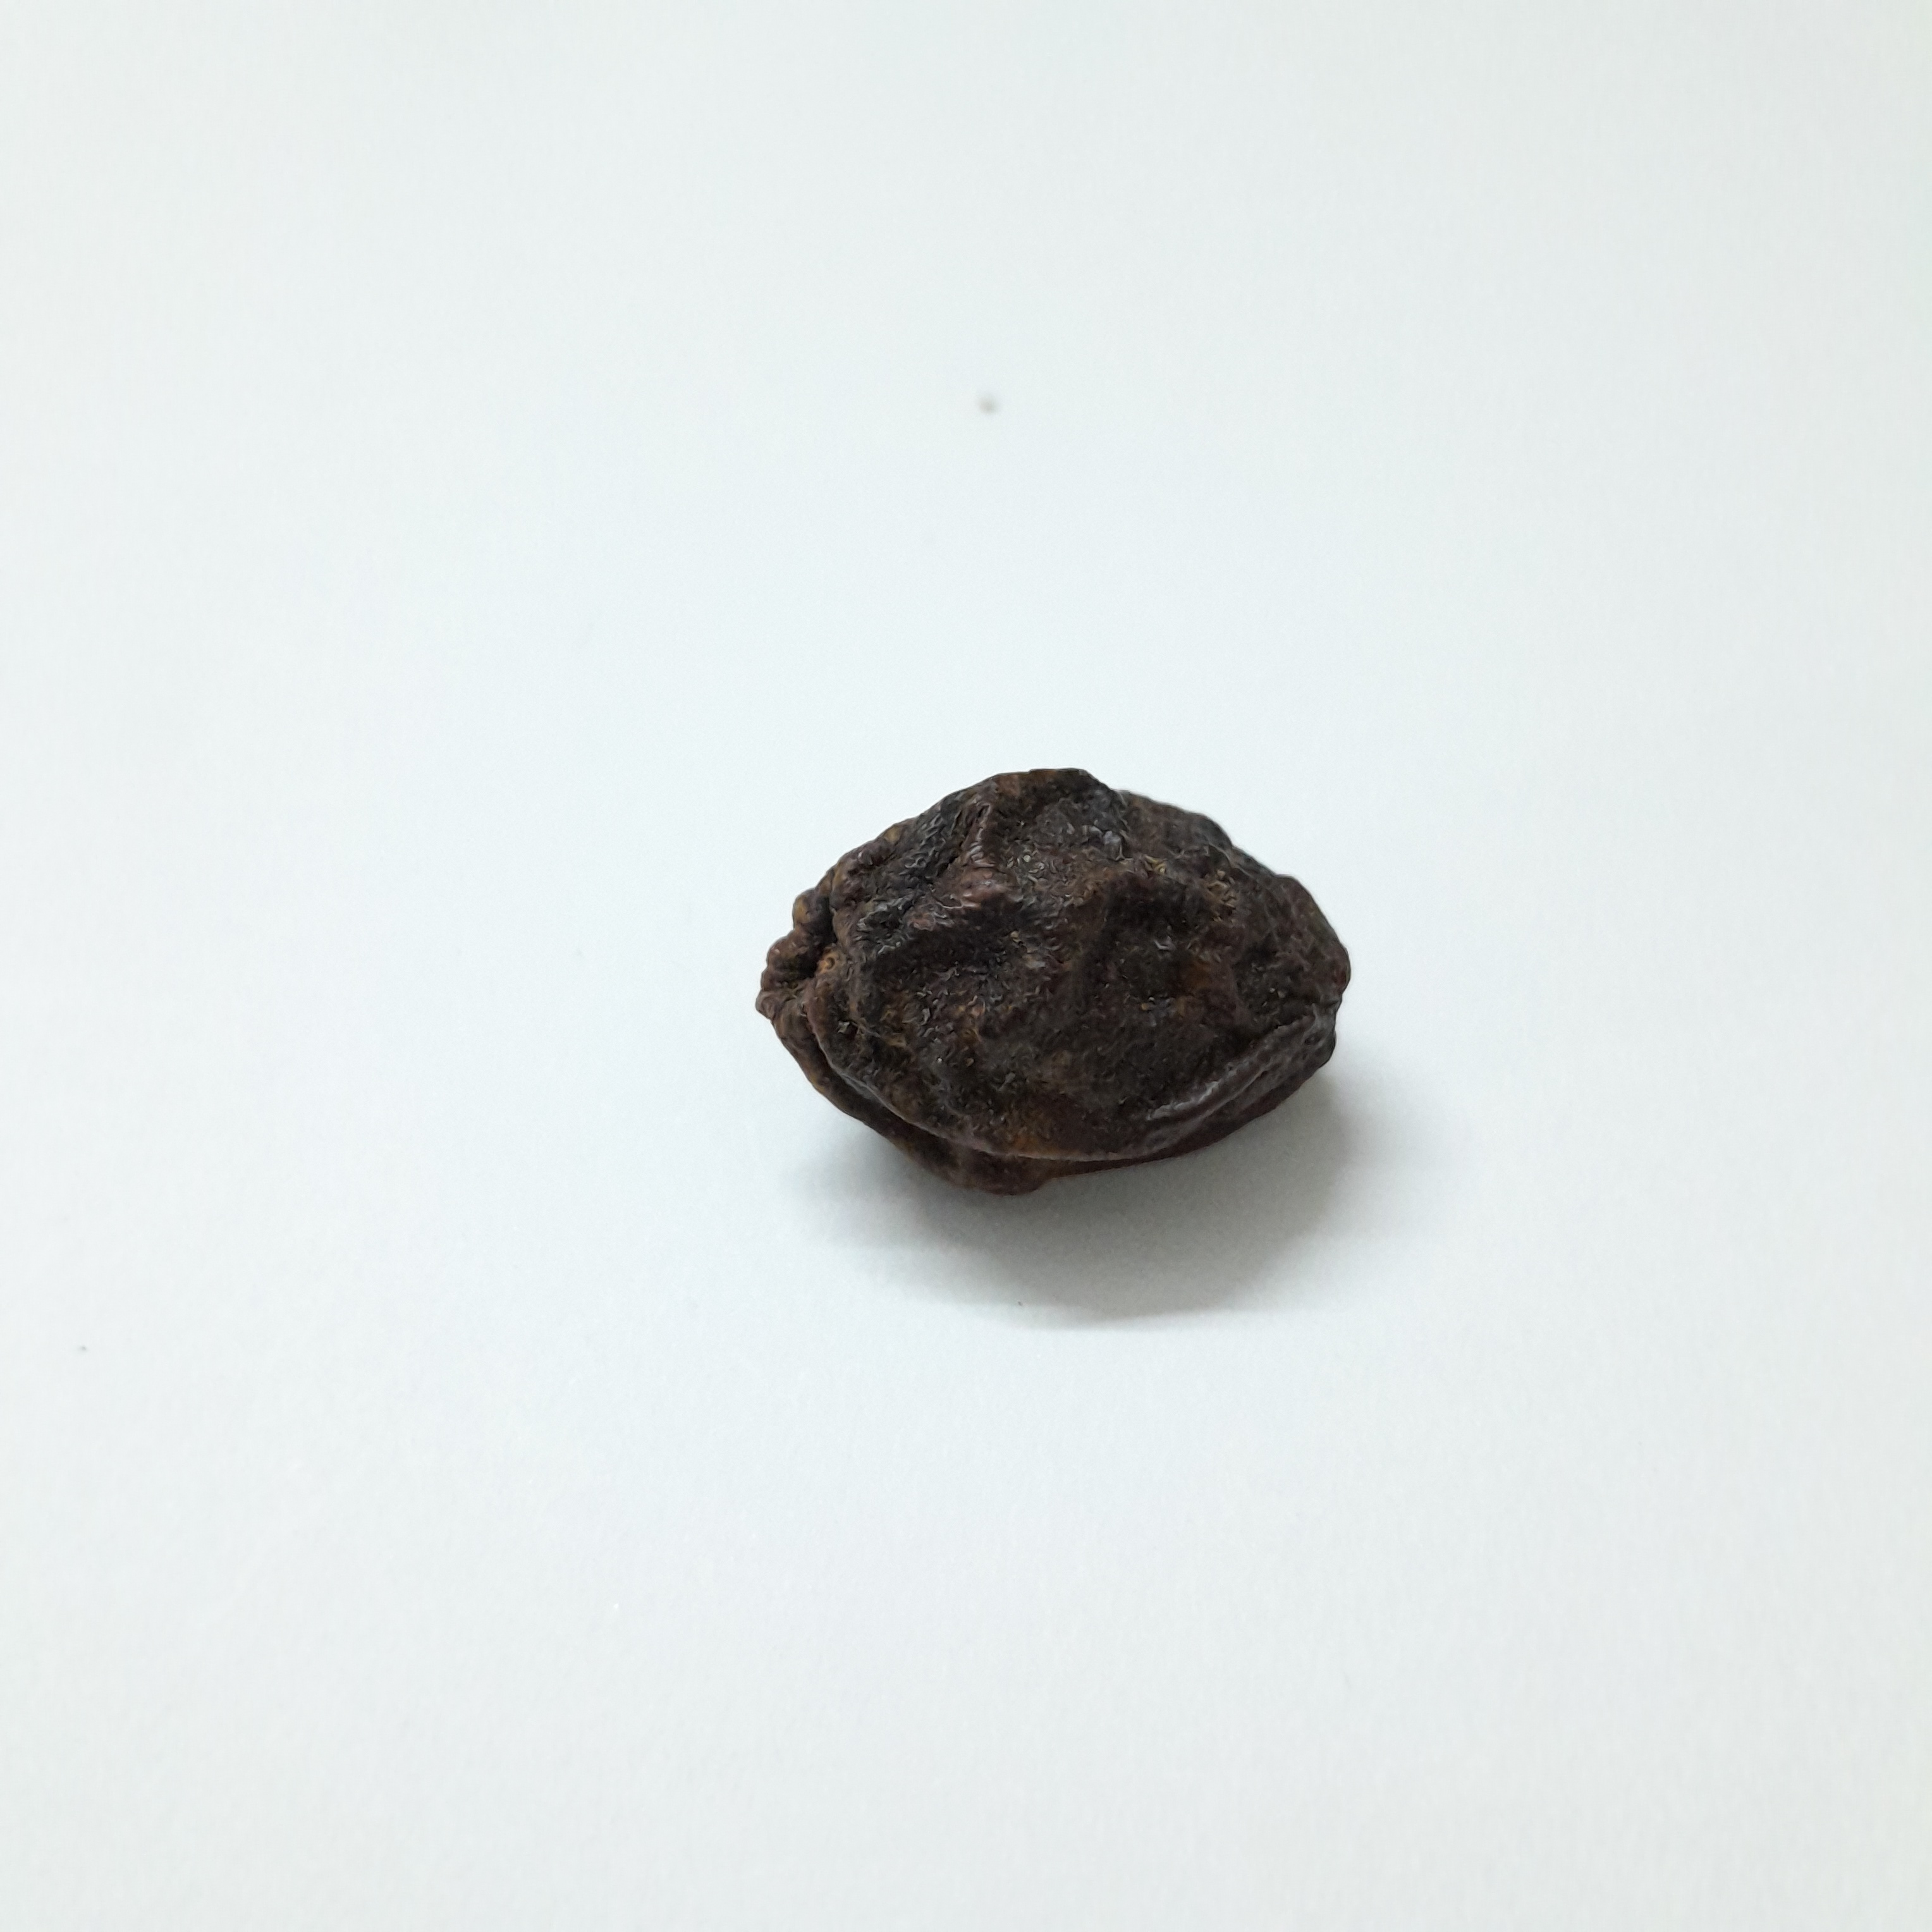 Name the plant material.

kadukharik
